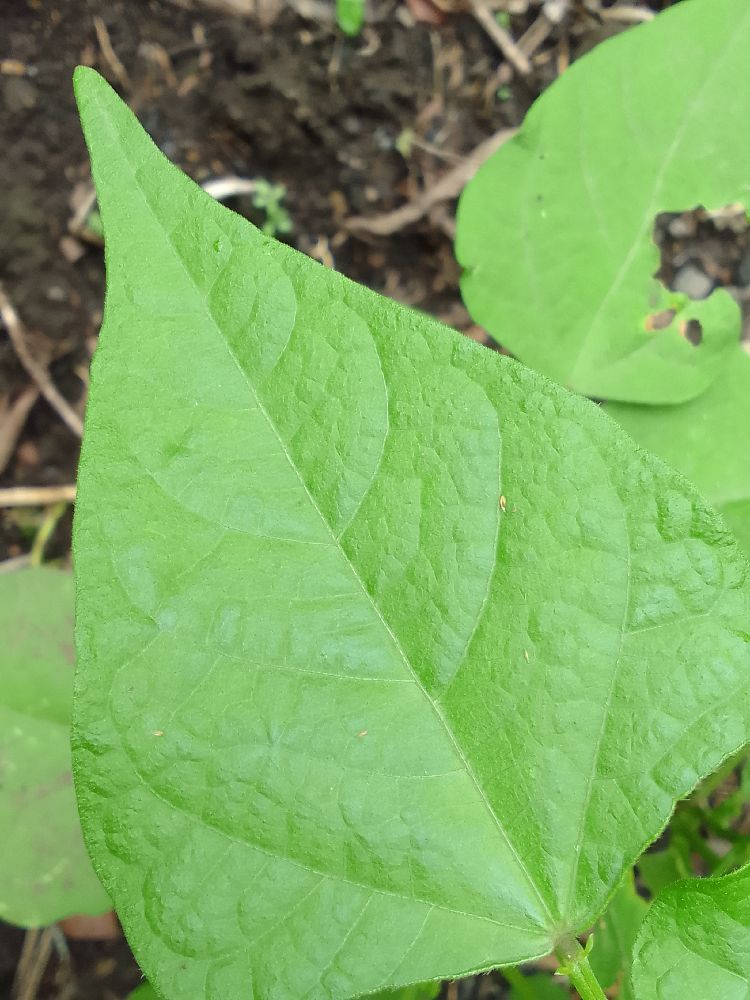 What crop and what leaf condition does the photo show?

common bean, healthy
